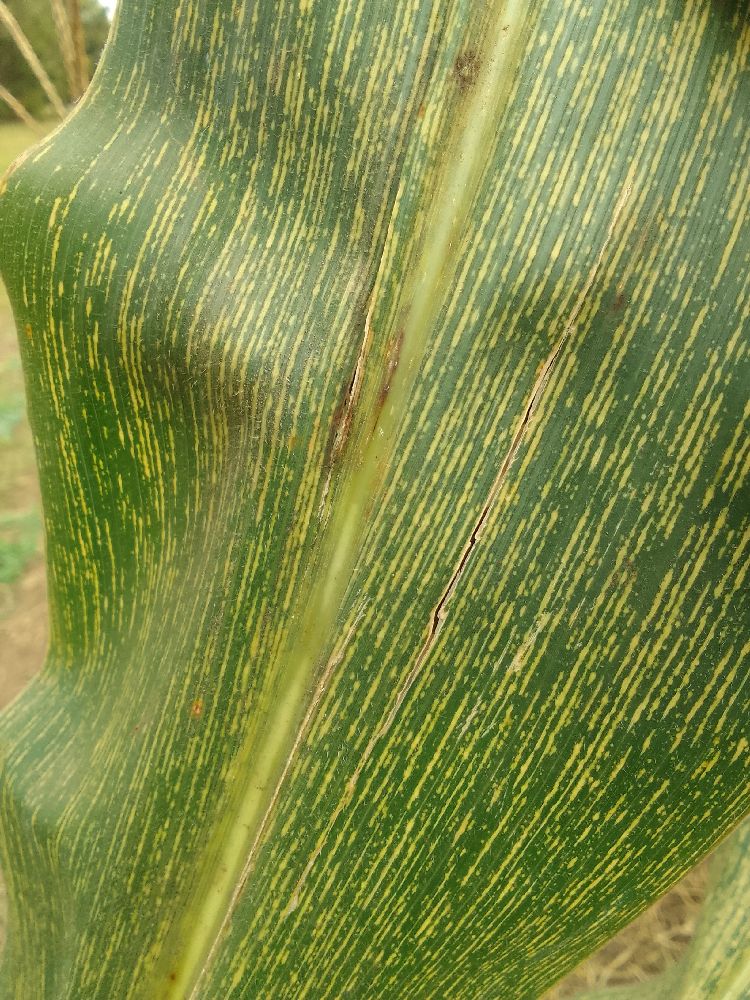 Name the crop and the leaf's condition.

maize, maize streak virus
